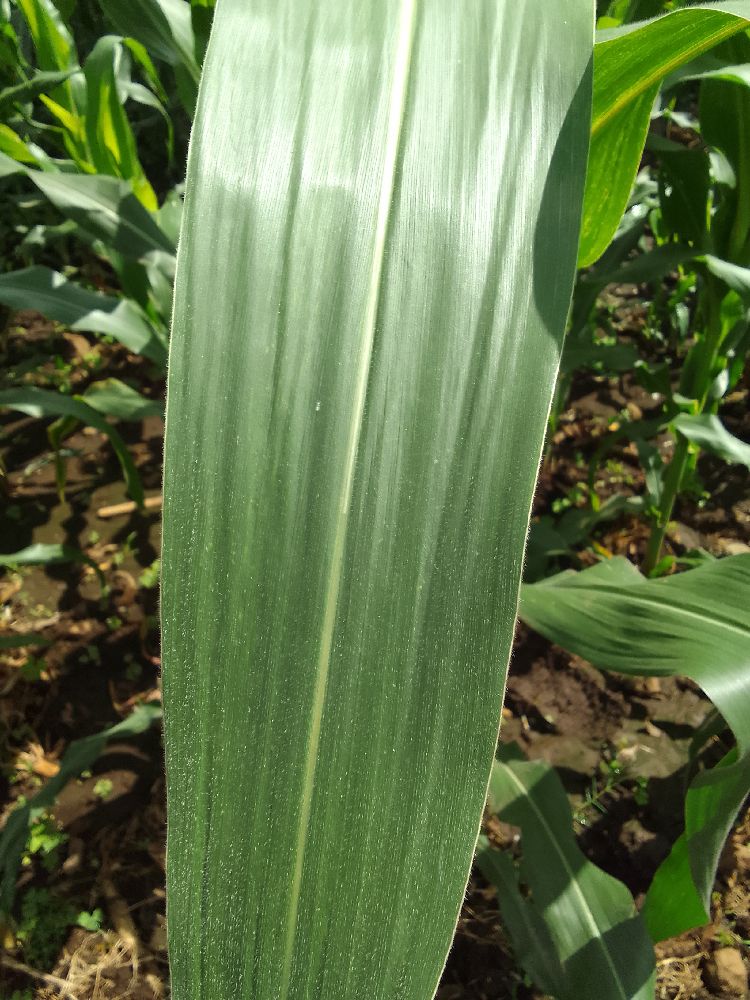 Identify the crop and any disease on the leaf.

maize, healthy
